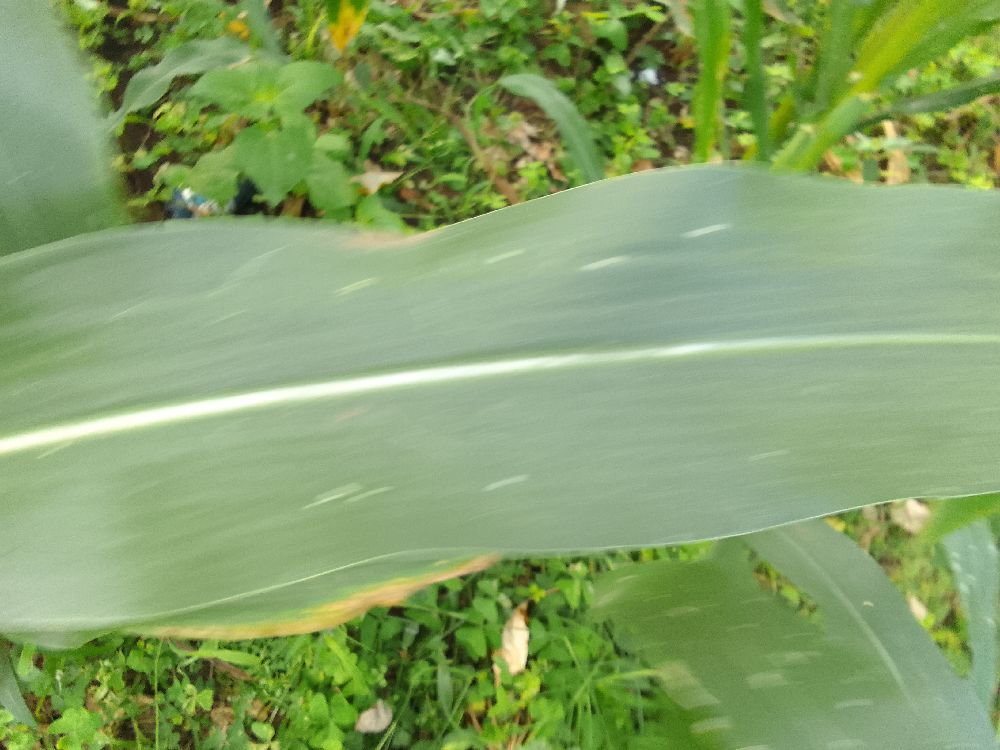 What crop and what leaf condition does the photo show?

maize, healthy
